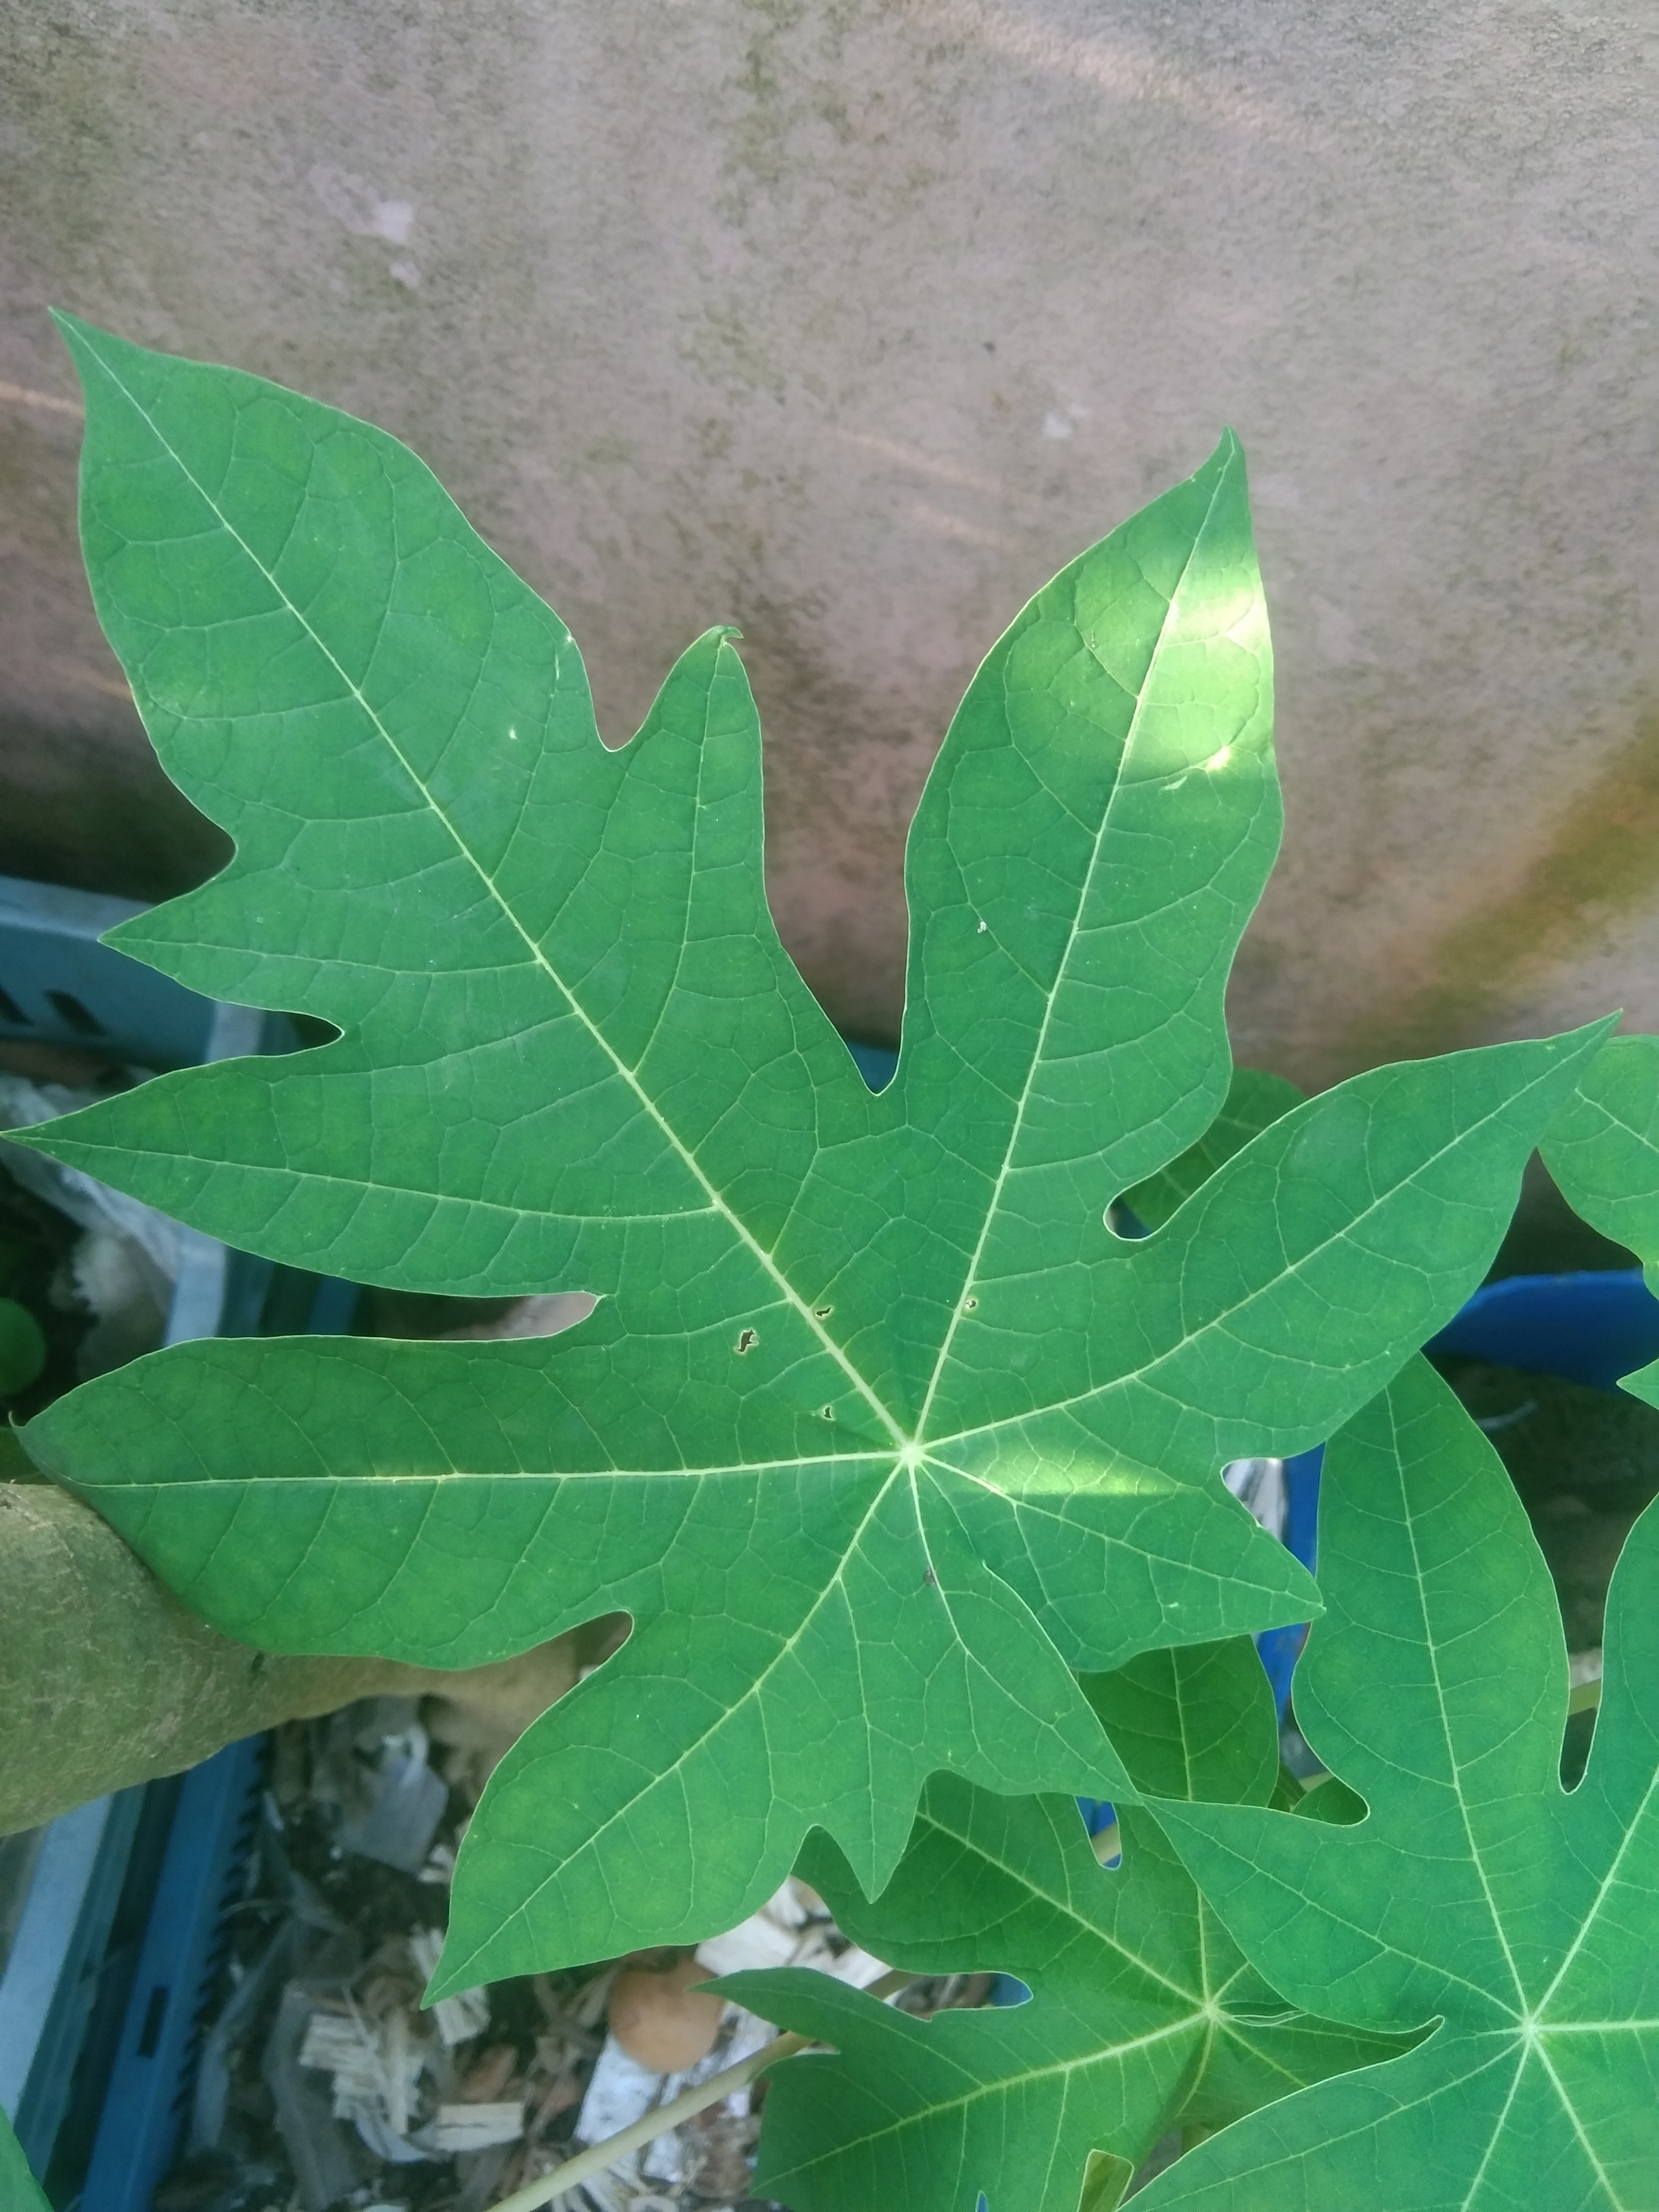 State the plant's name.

papaya
